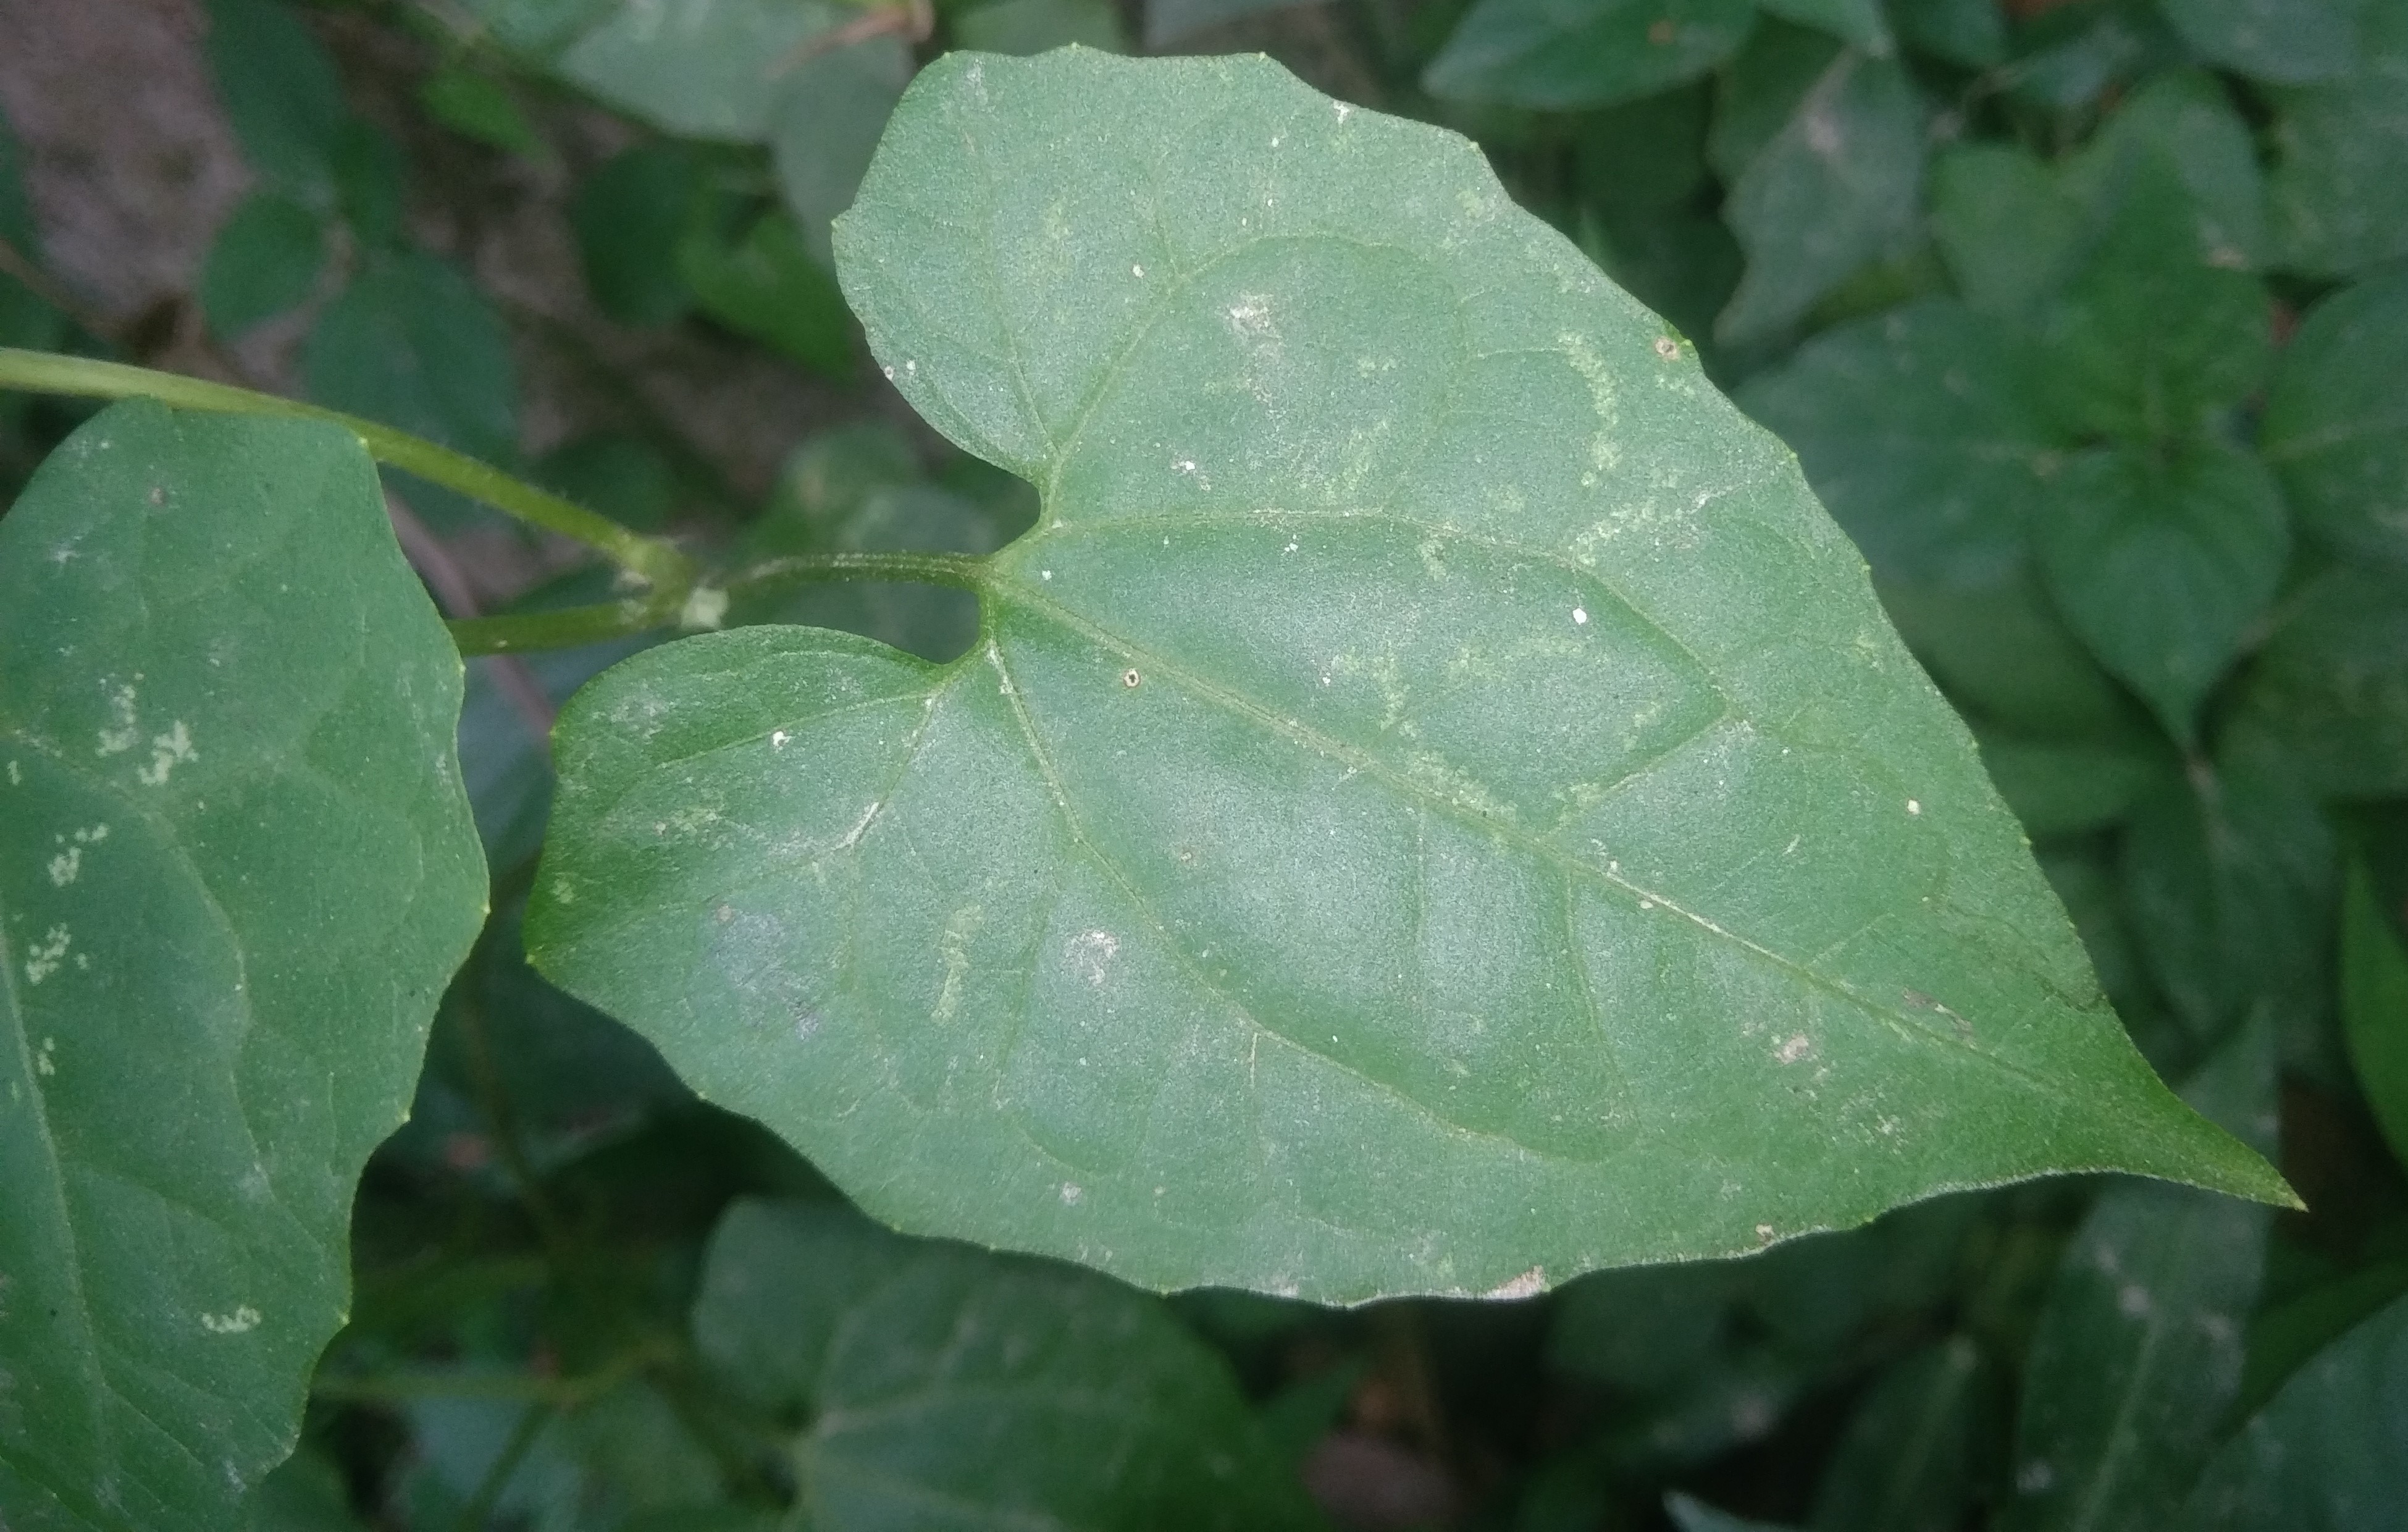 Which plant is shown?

bitter vine
